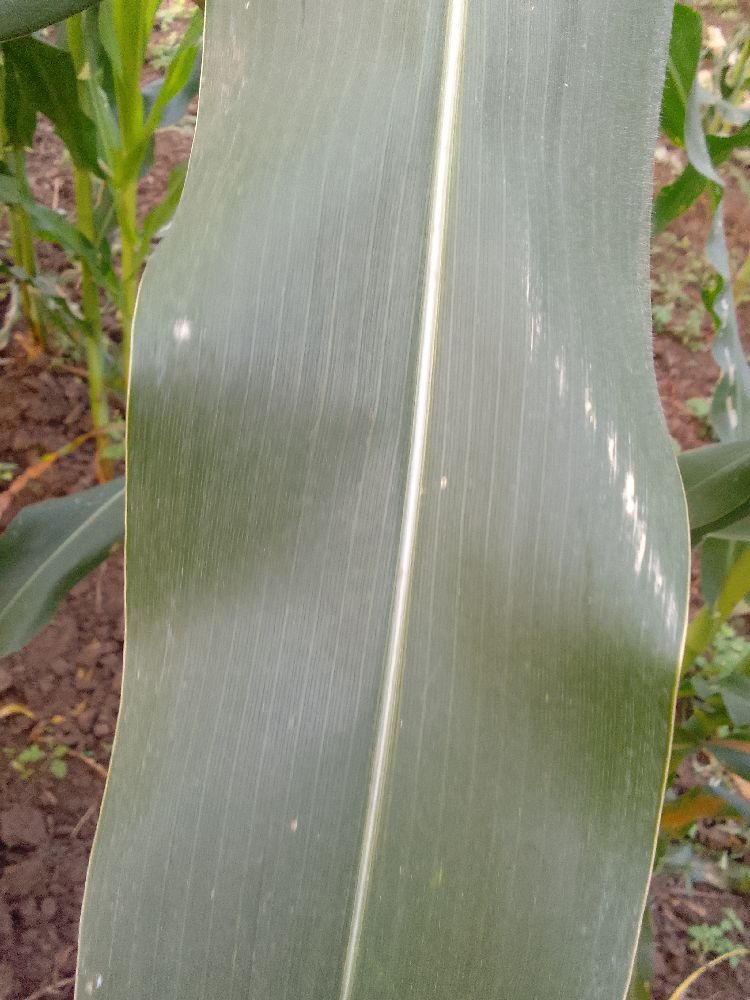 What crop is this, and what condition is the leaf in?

maize, healthy
